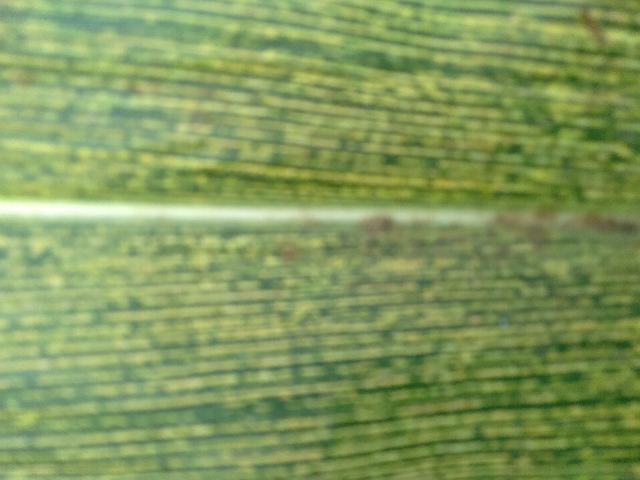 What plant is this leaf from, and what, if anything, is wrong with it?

maize, maize streak virus
